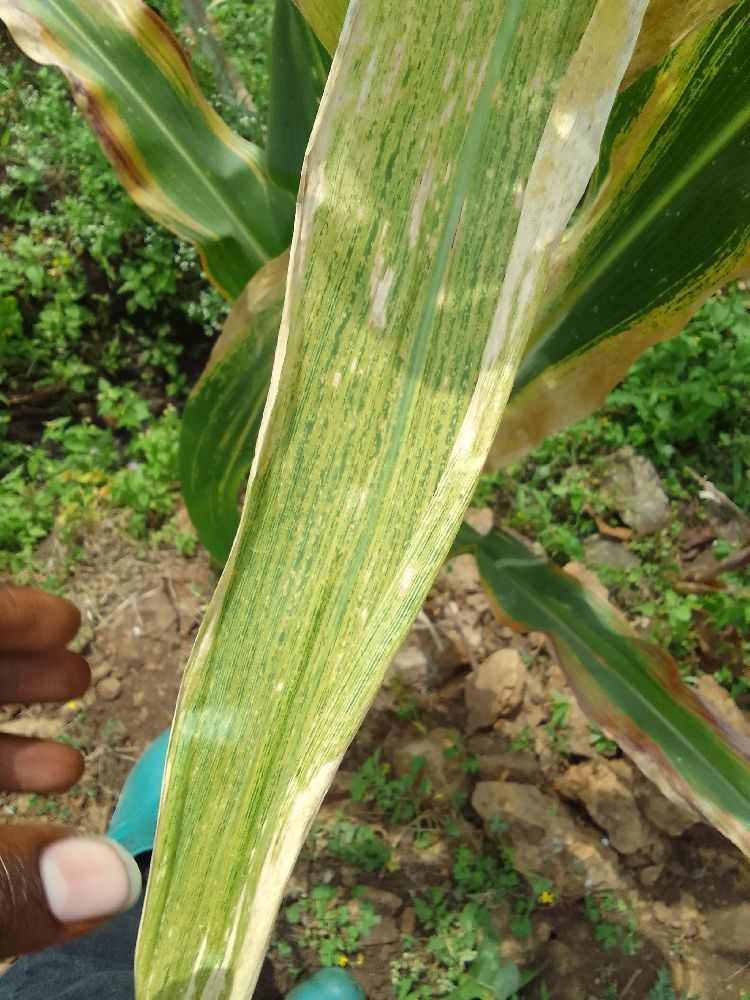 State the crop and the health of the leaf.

maize, maize lethal necrosis
